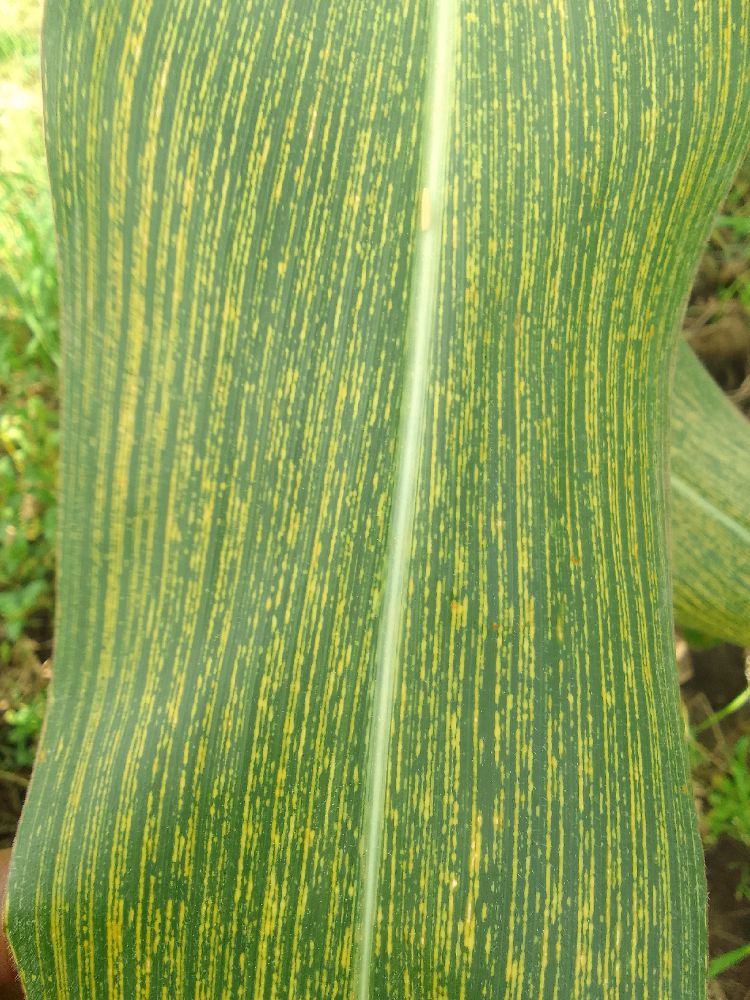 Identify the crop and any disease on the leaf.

maize, maize streak virus
